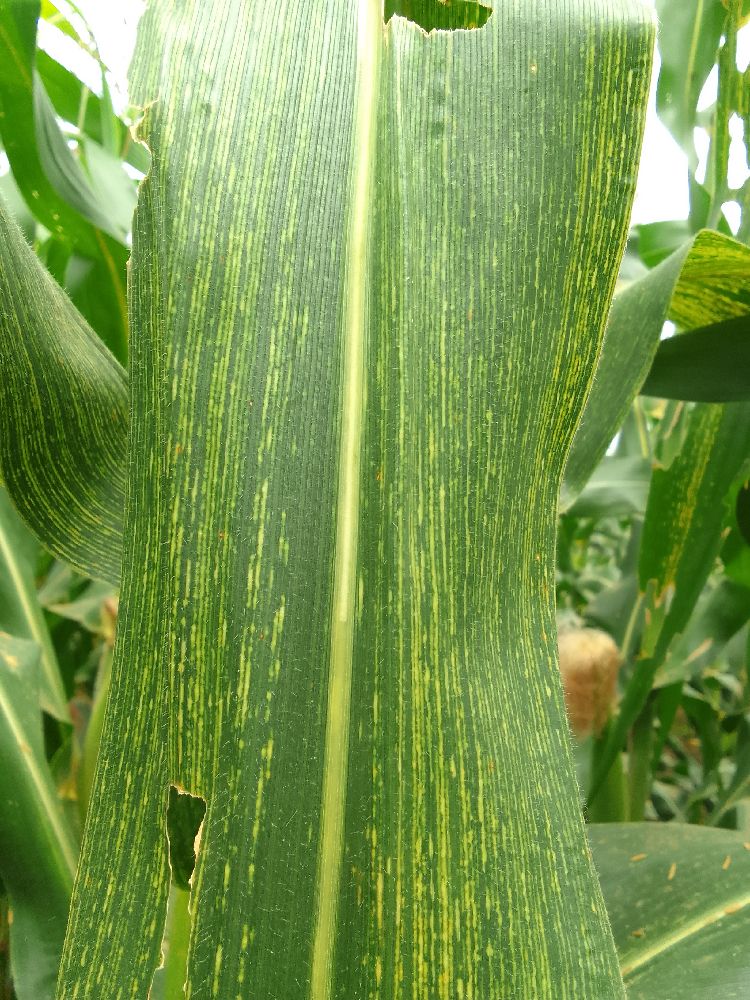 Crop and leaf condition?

maize, maize streak virus
